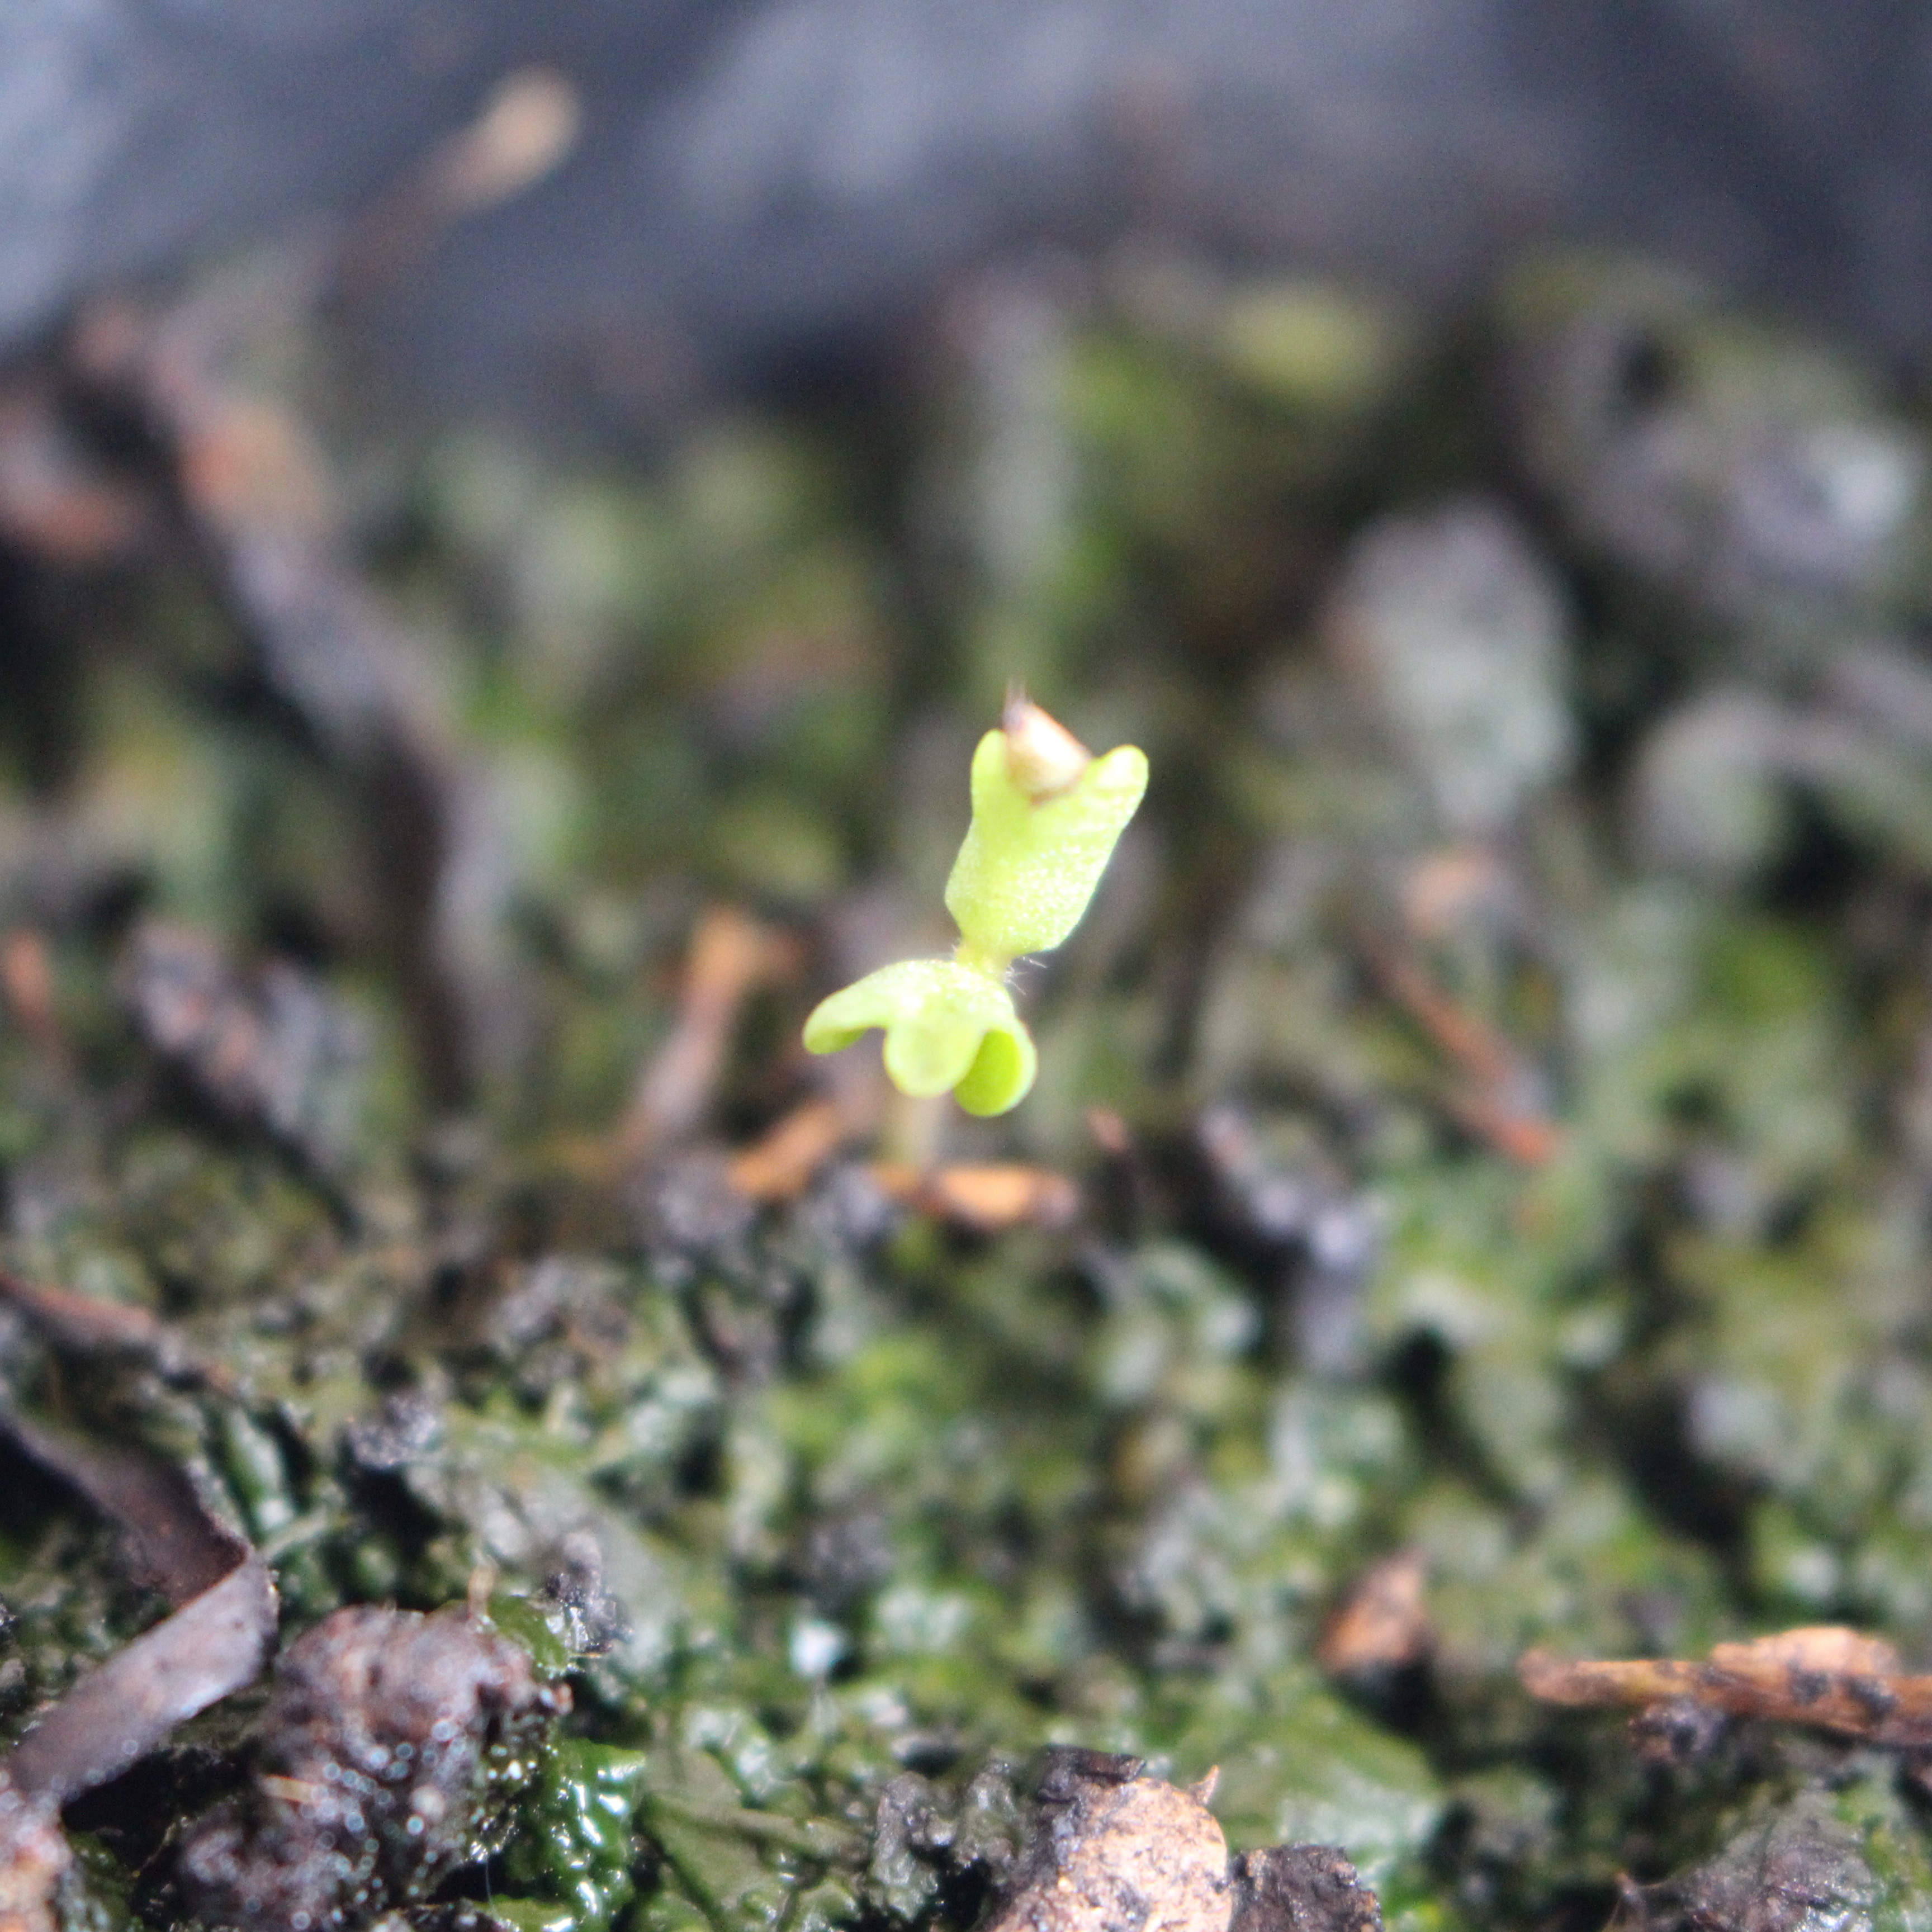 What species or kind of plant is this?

Veronica persica
